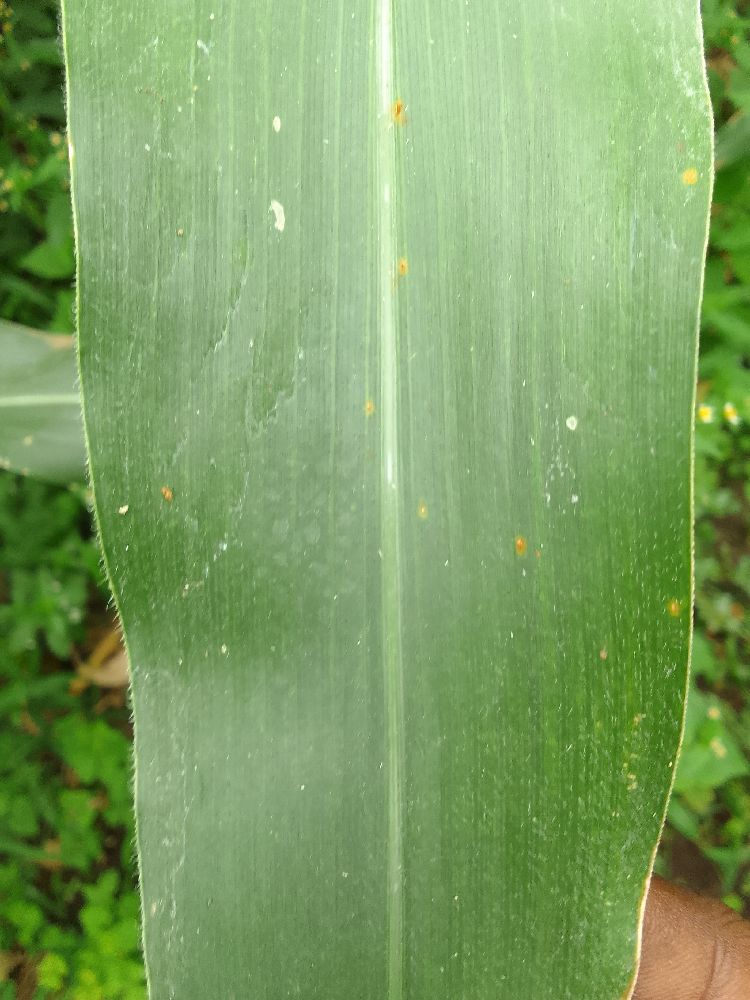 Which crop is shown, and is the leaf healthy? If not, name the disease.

maize, healthy
